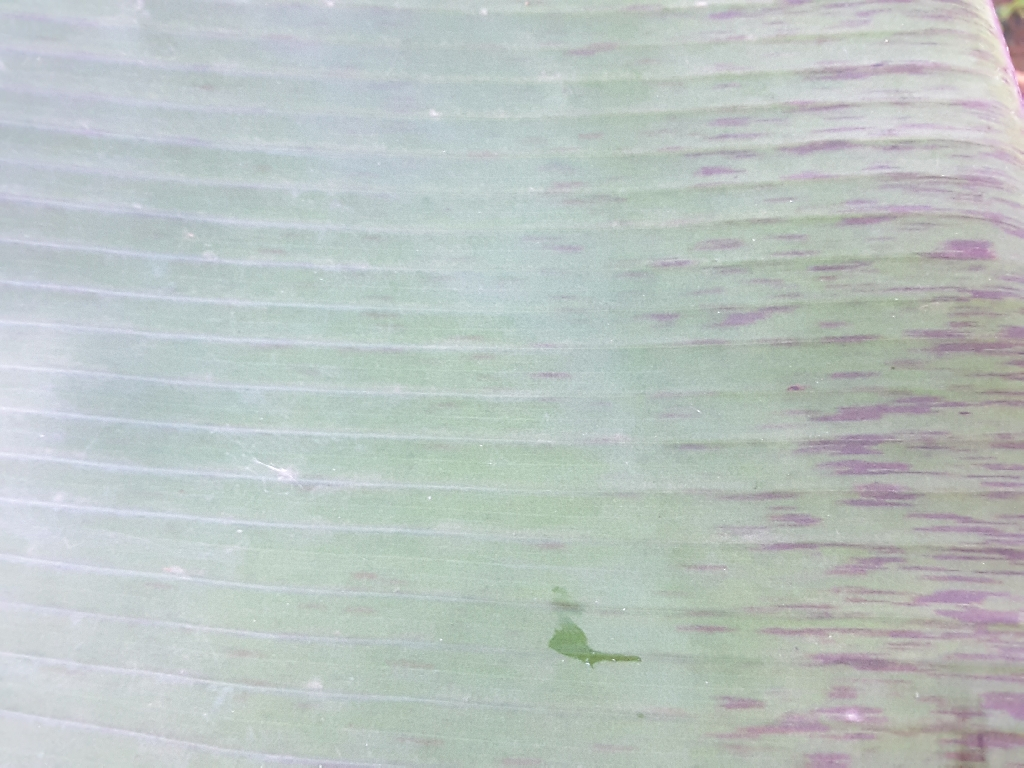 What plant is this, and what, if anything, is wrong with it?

banana, black sigatoka
